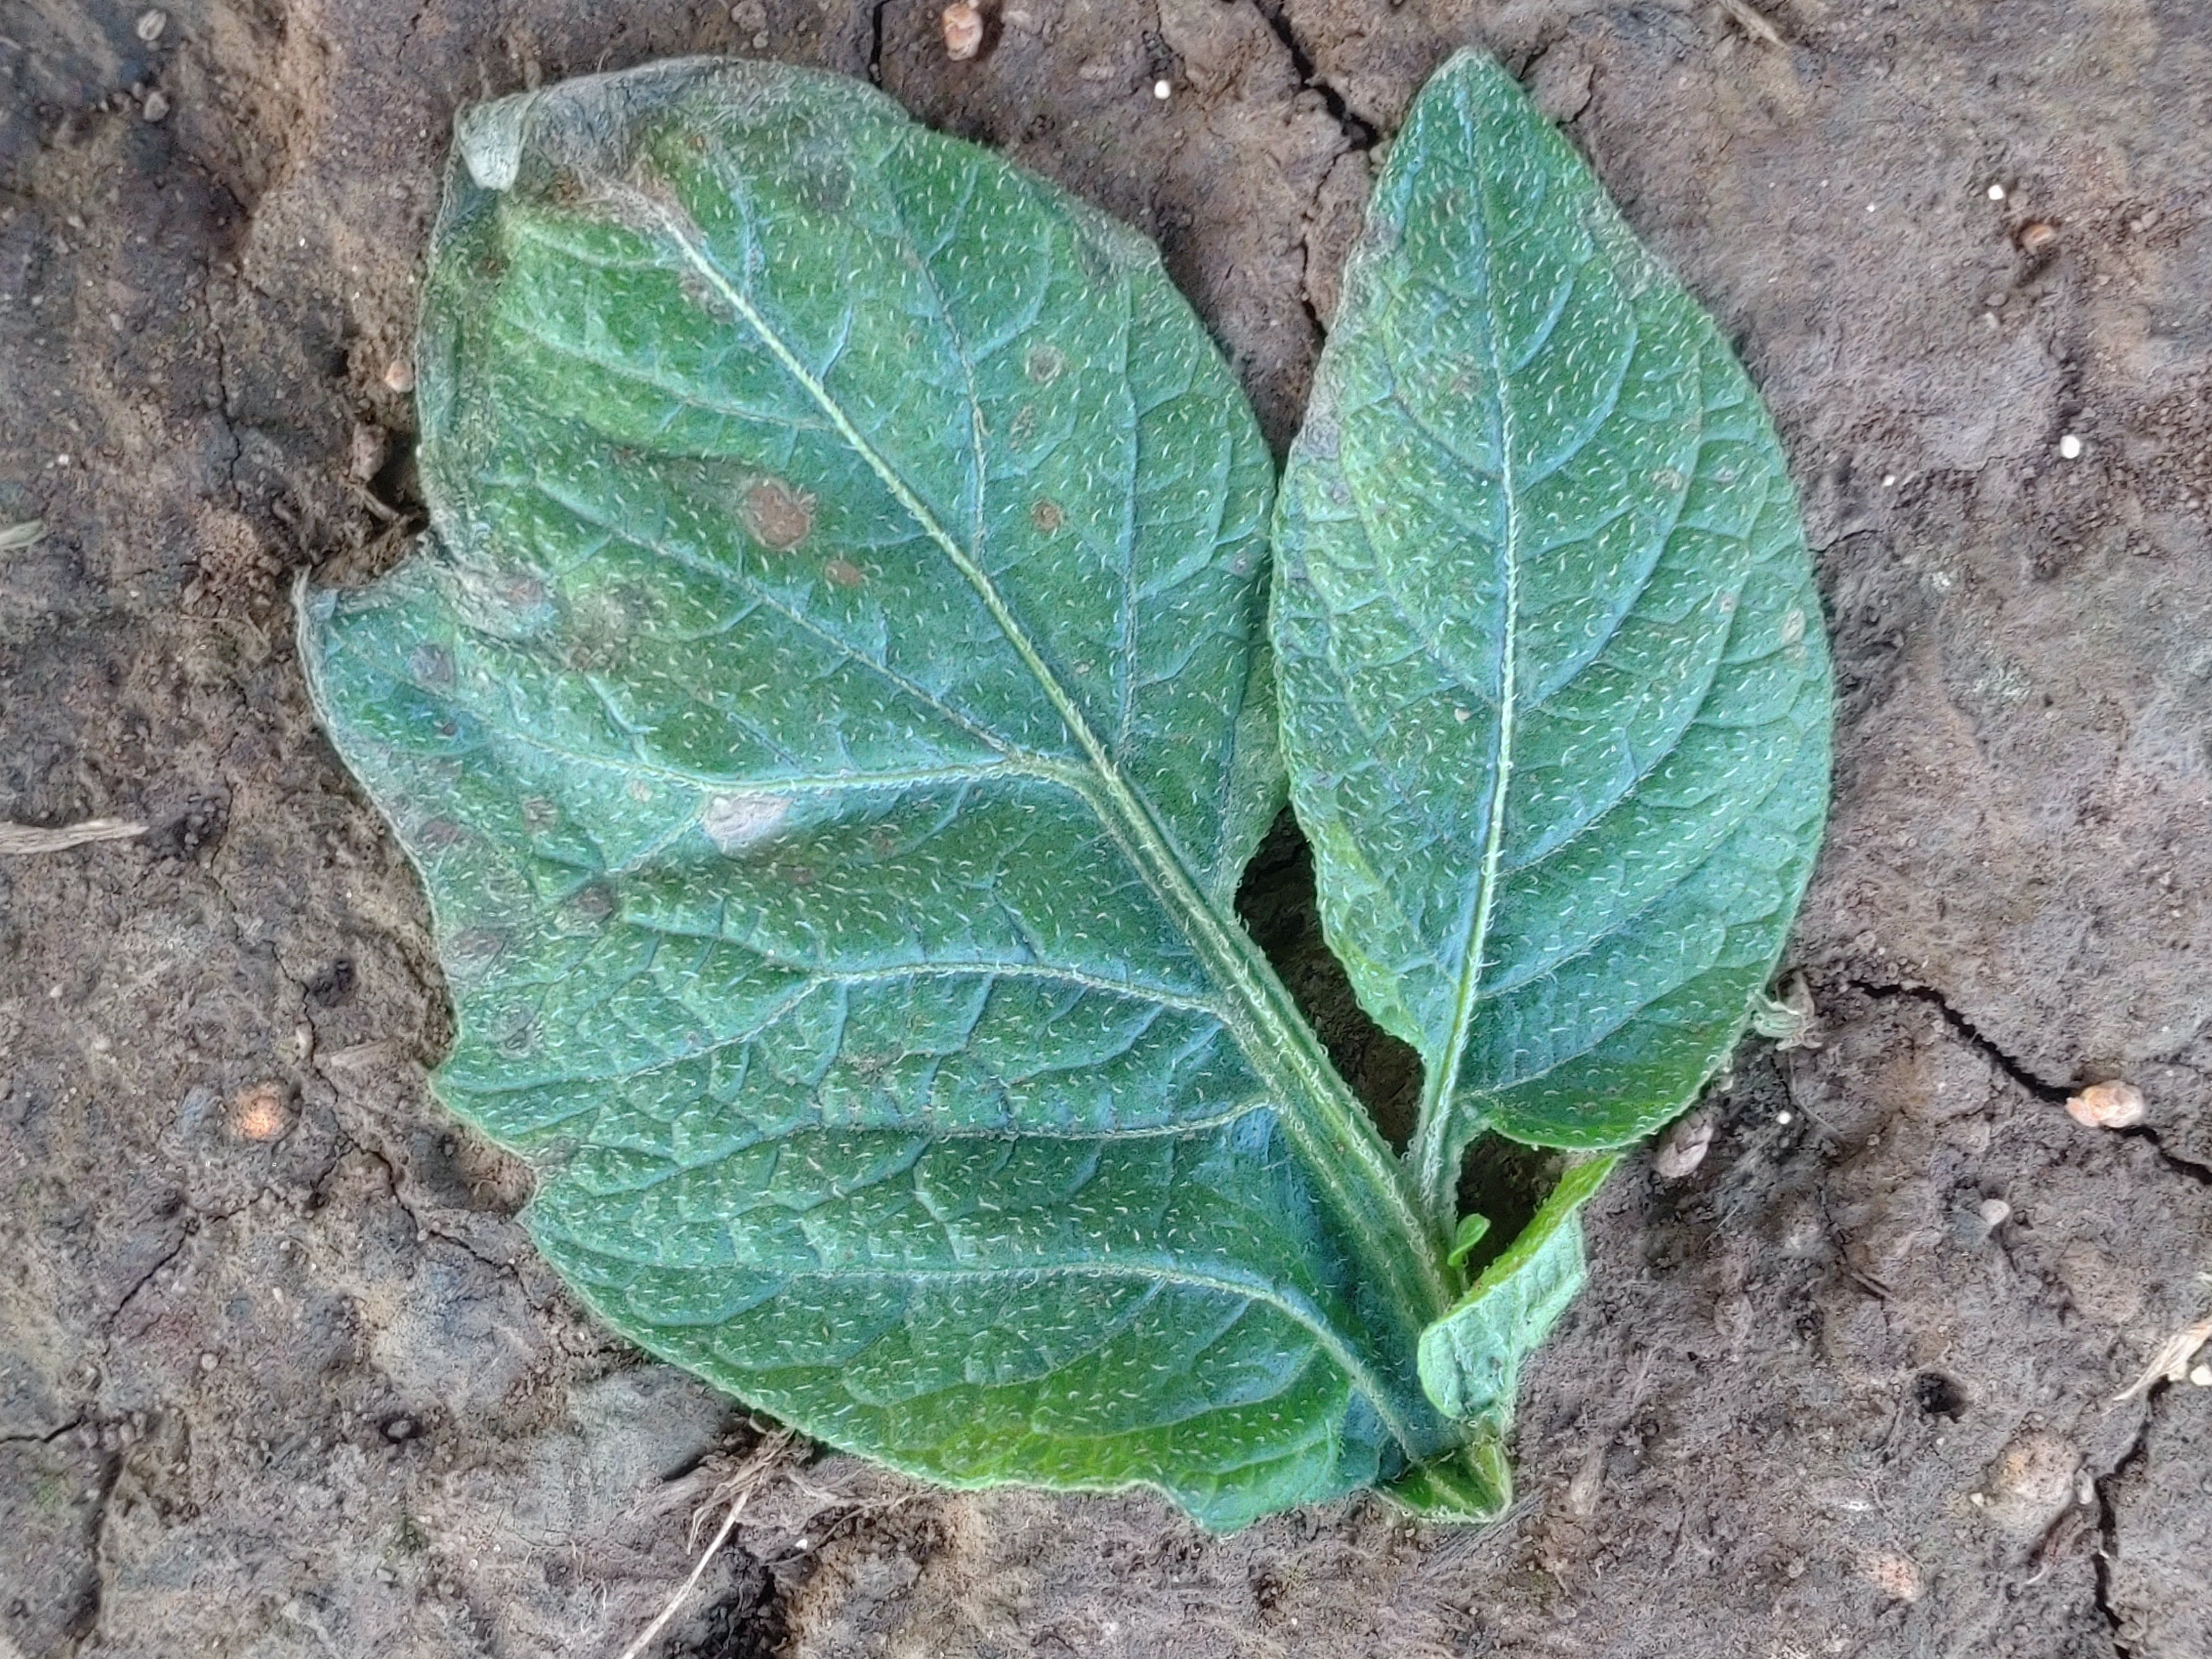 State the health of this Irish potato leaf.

early blight
